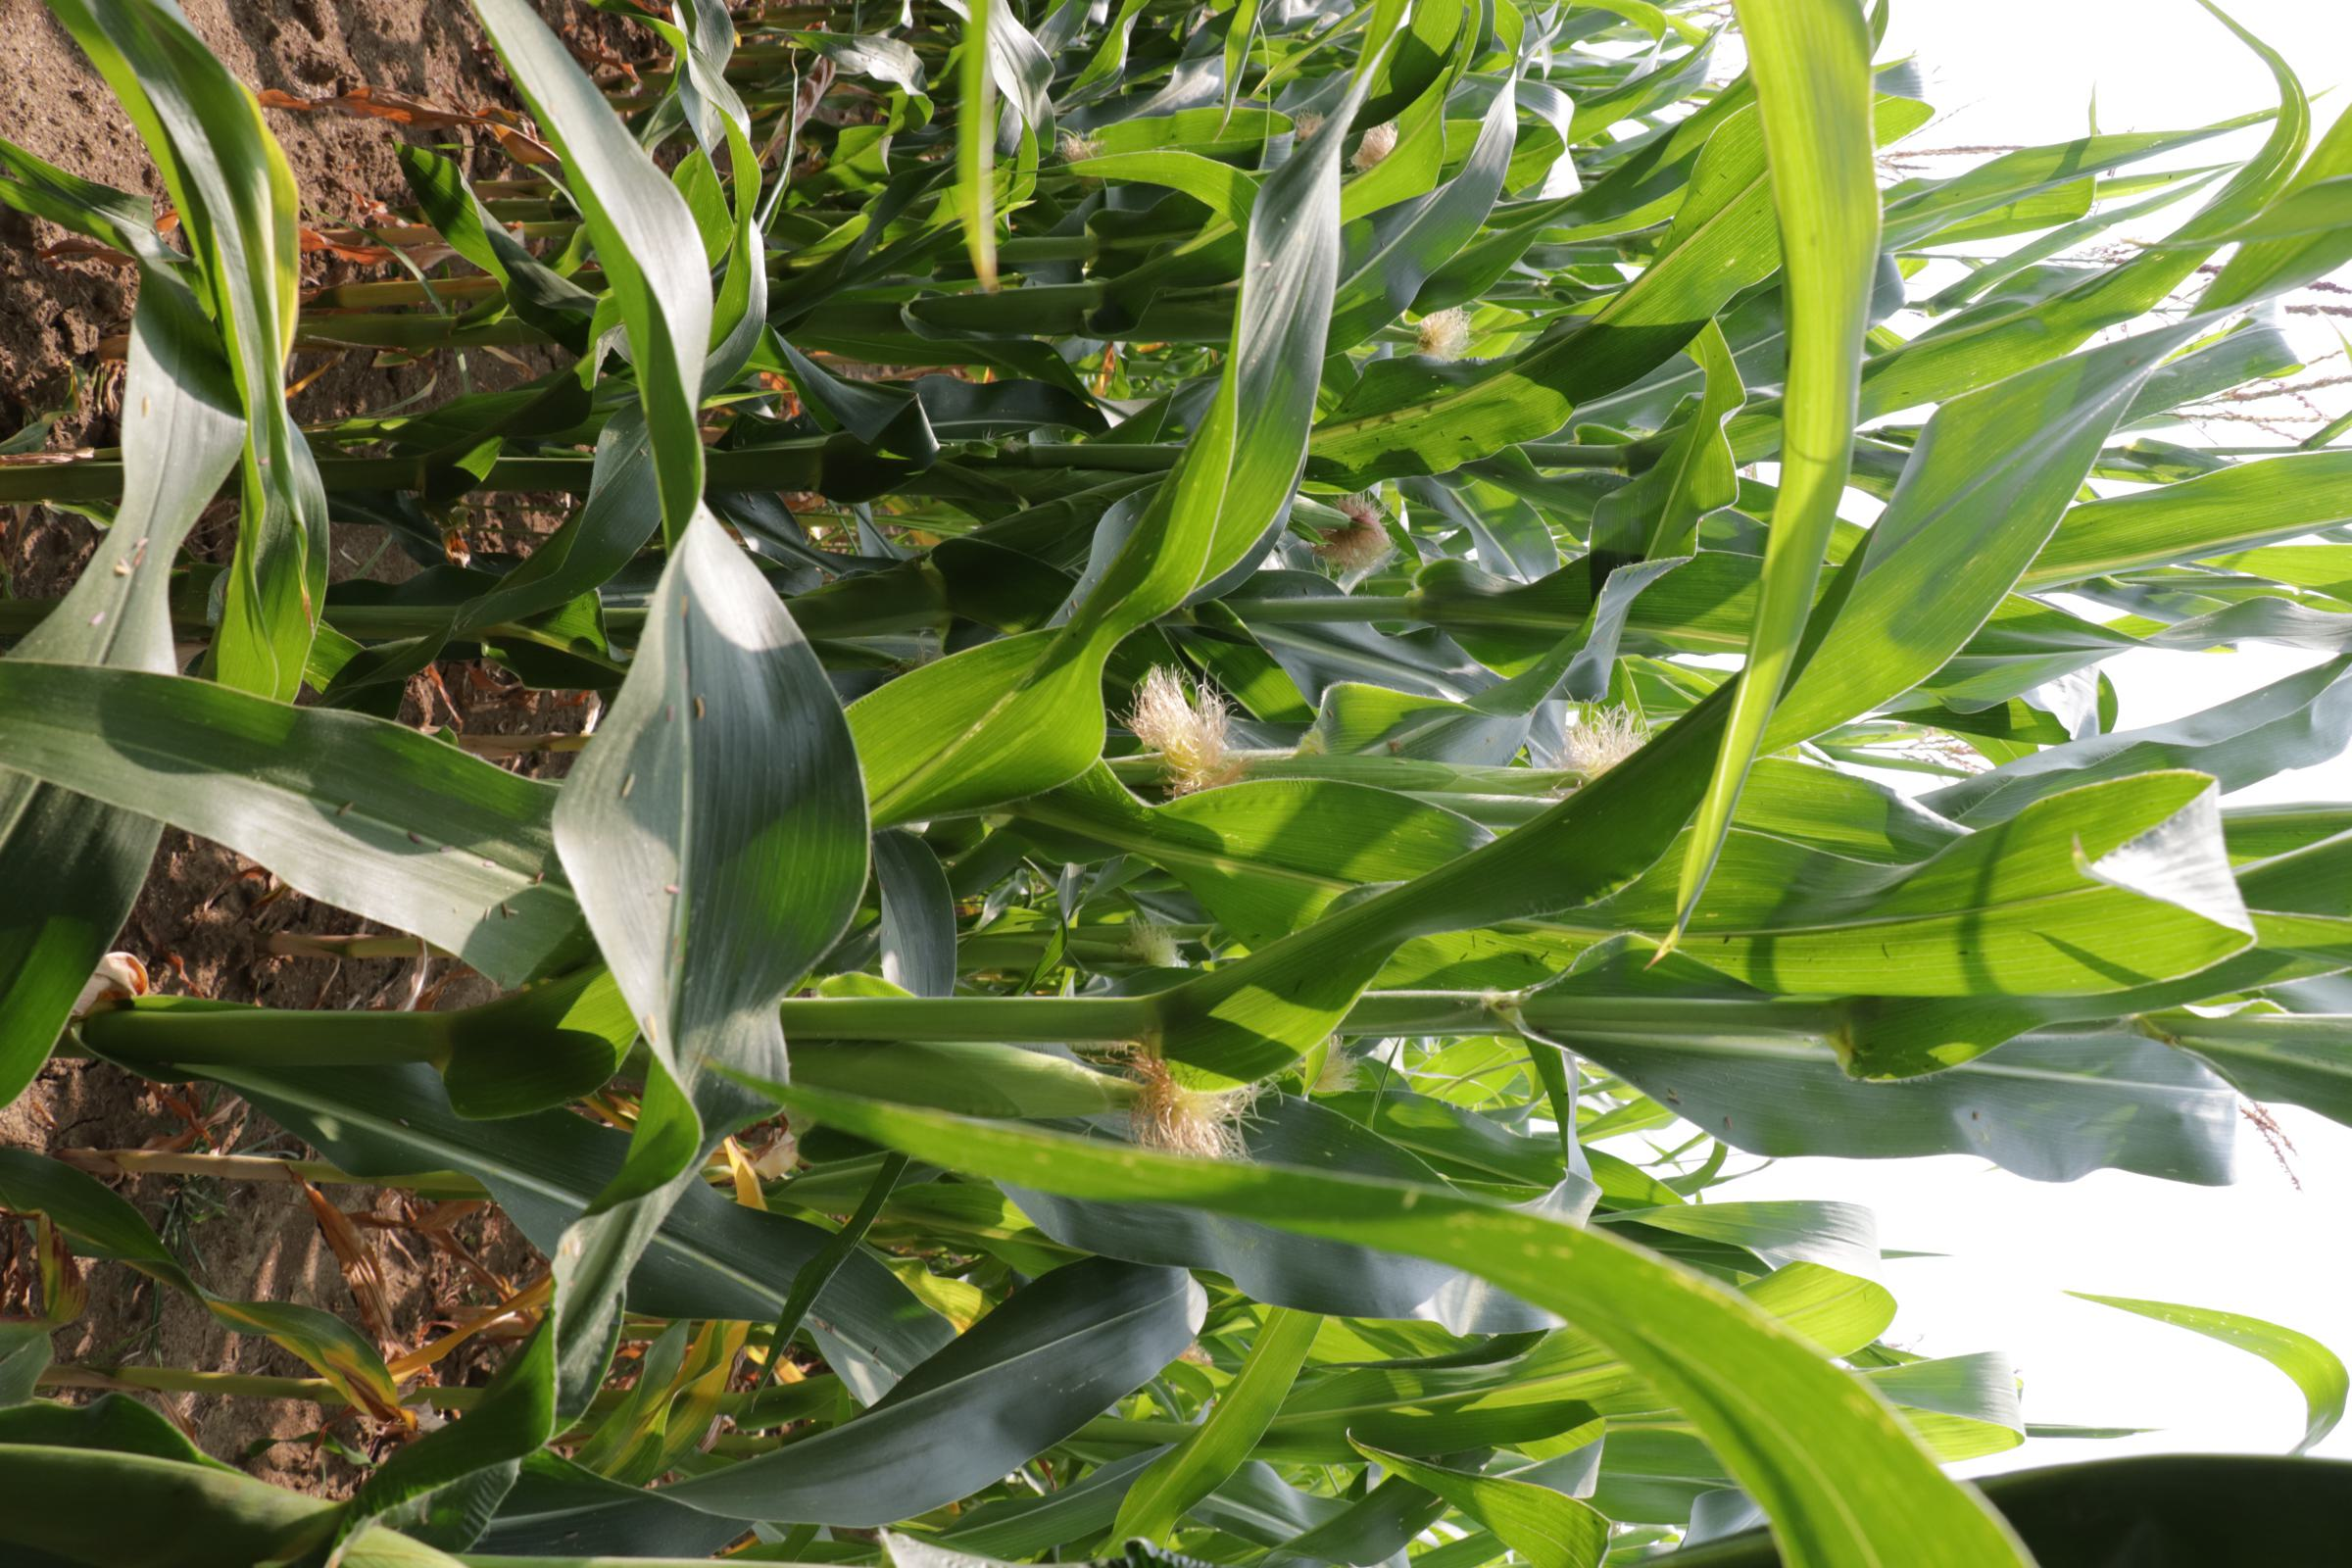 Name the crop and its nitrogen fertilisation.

maize, reduced nitrogen fertilisation
